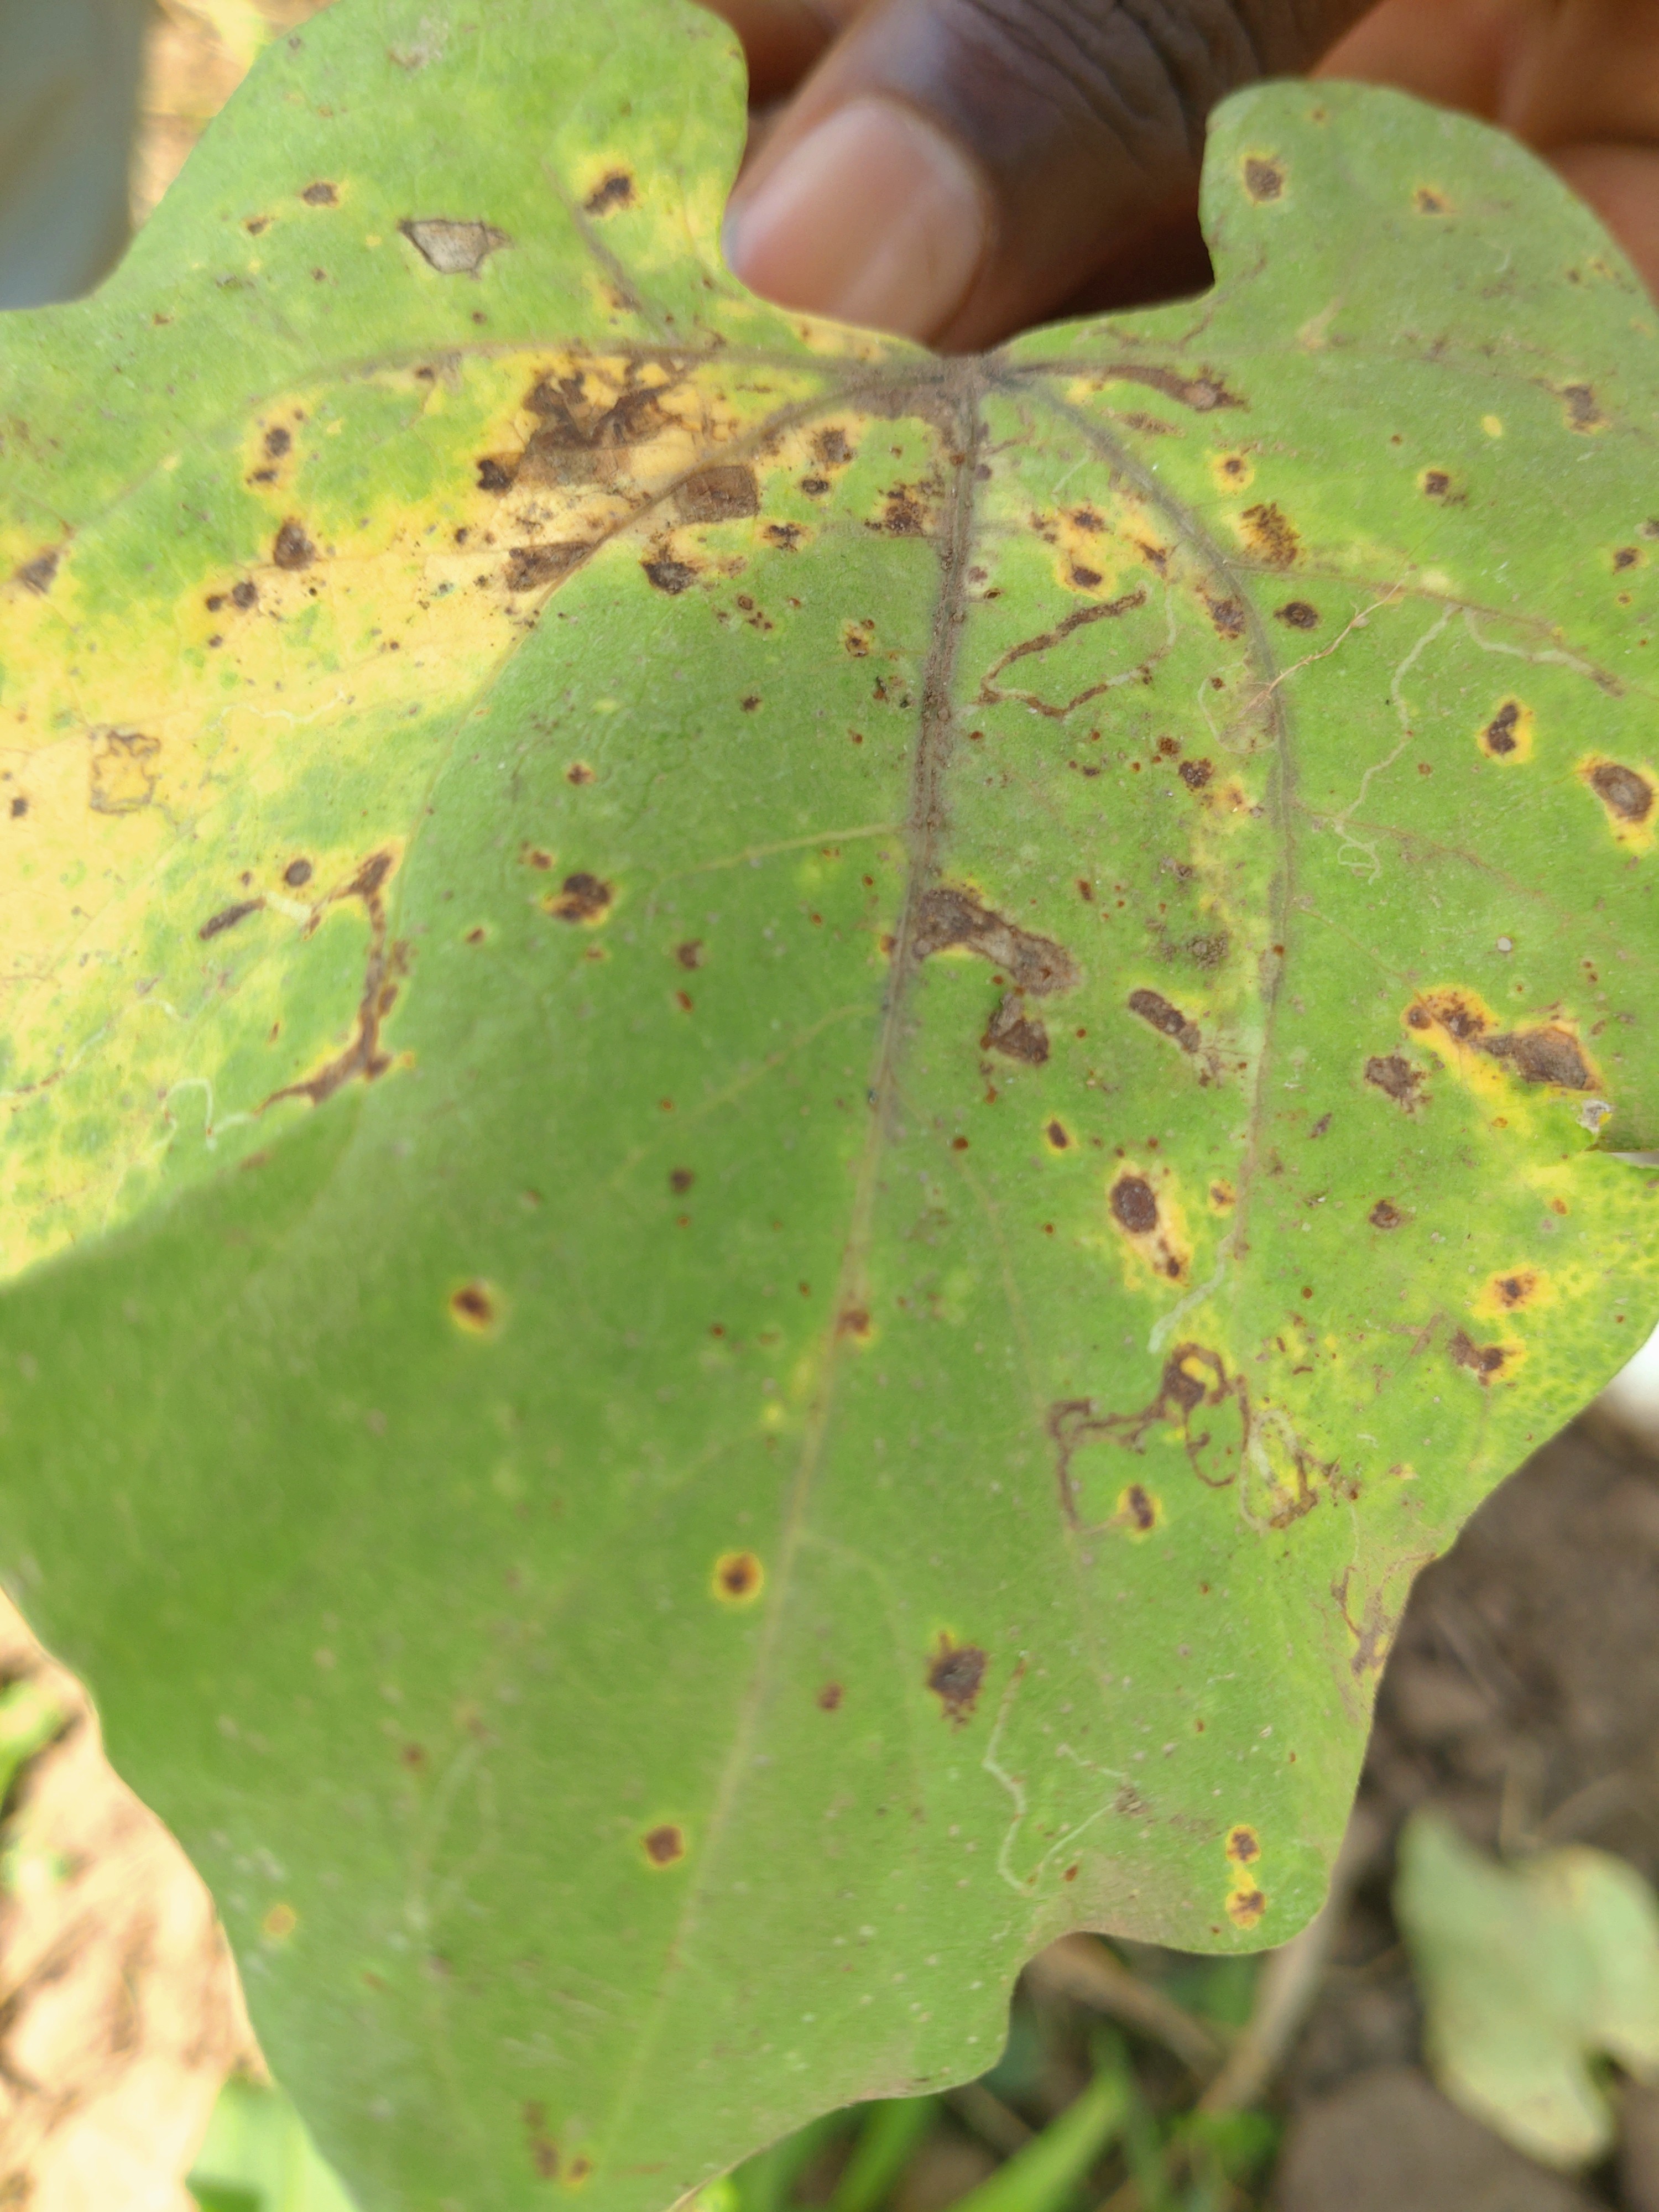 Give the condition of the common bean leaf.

anthracnose
